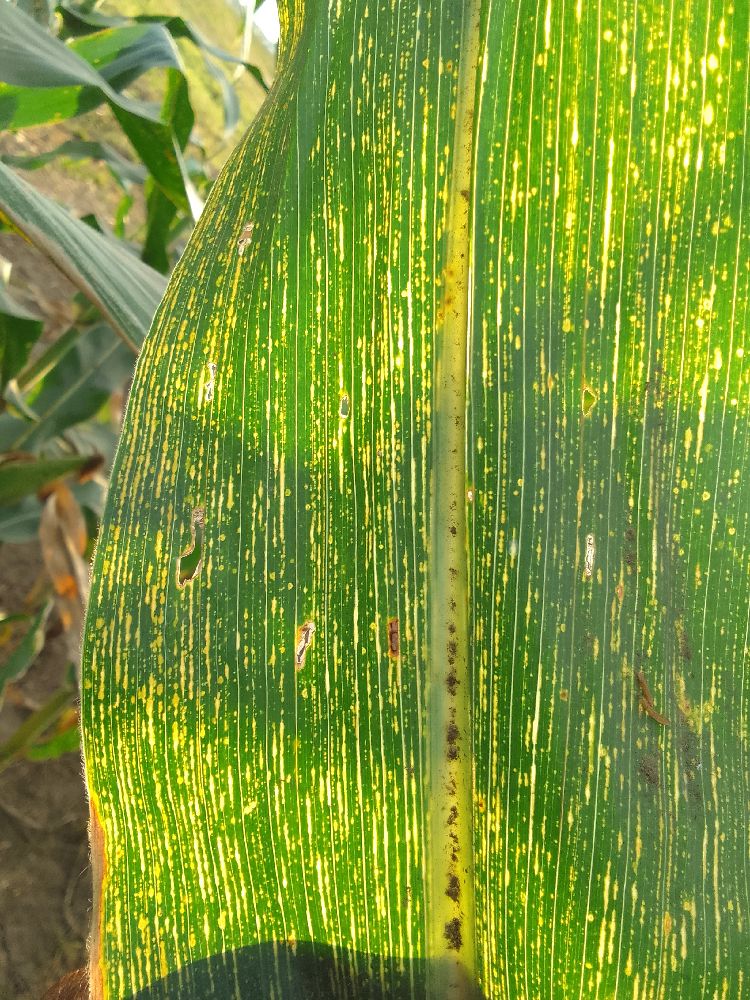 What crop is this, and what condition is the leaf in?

maize, maize streak virus
